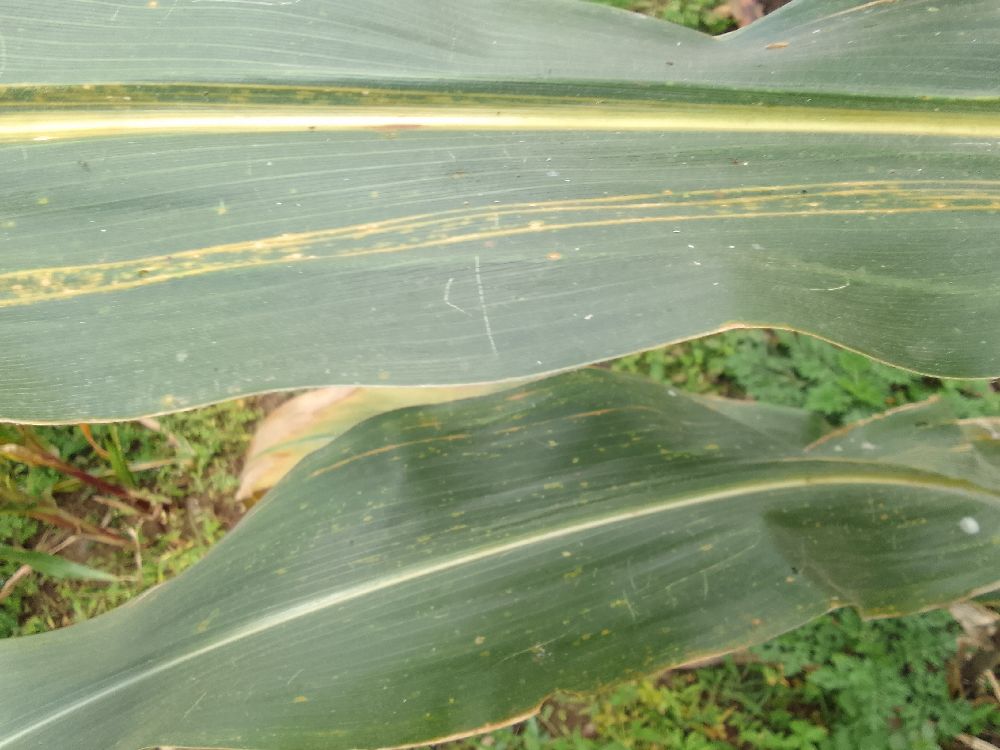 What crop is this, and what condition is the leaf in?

maize, maize lethal necrosis
